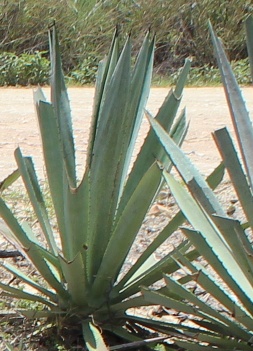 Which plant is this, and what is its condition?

agave, small
